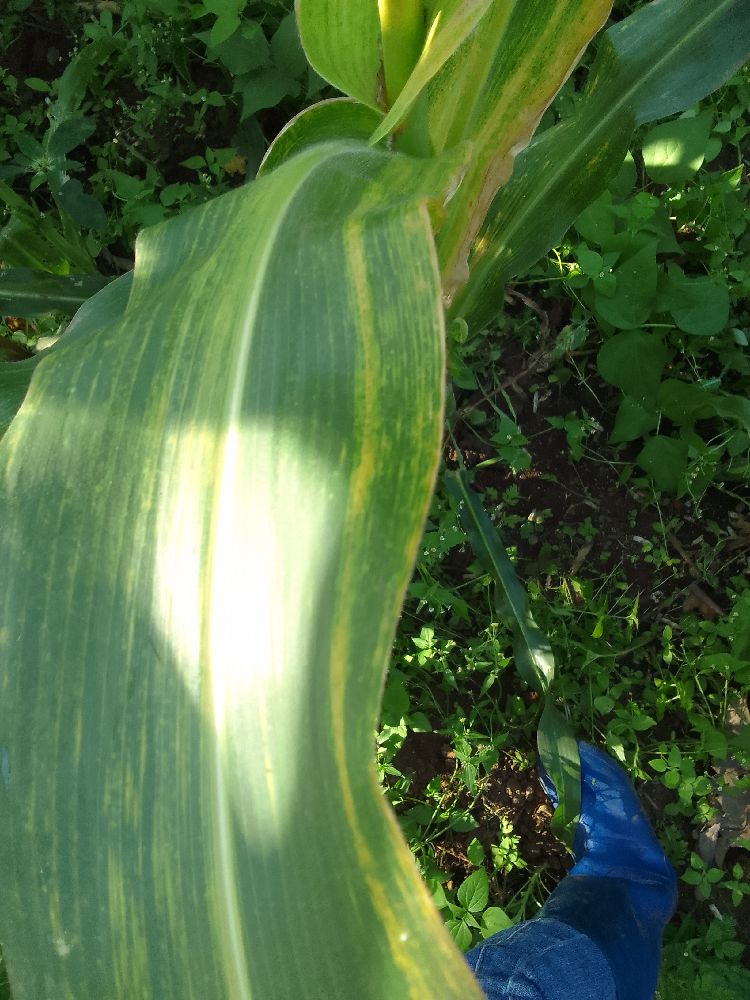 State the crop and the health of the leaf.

maize, maize lethal necrosis
